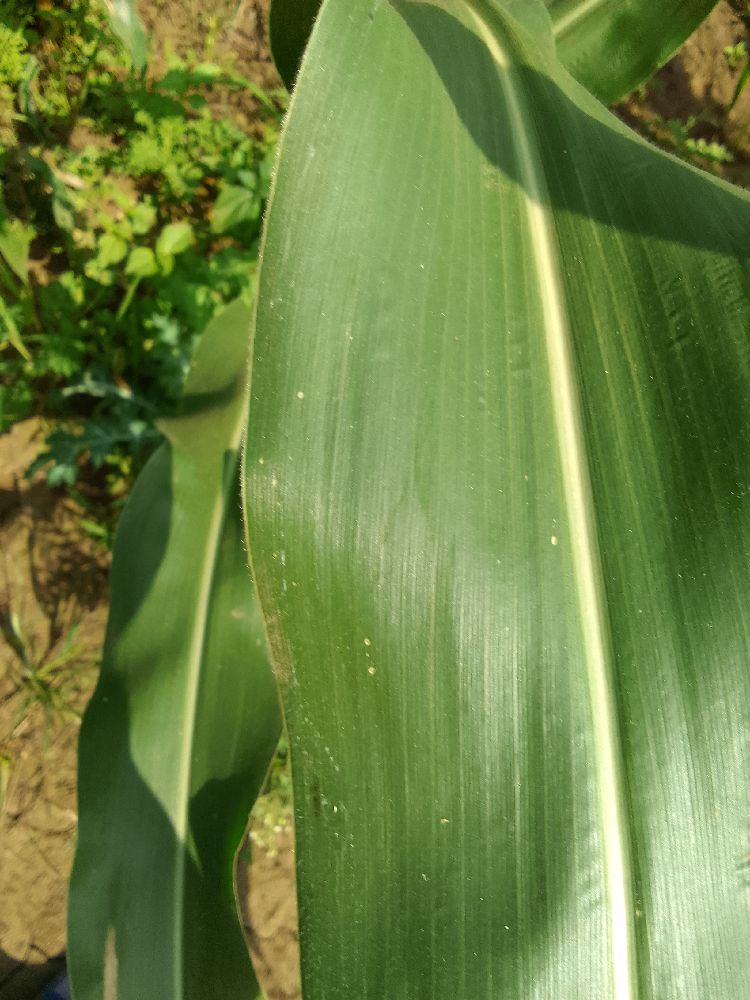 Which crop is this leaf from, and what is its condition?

maize, healthy
